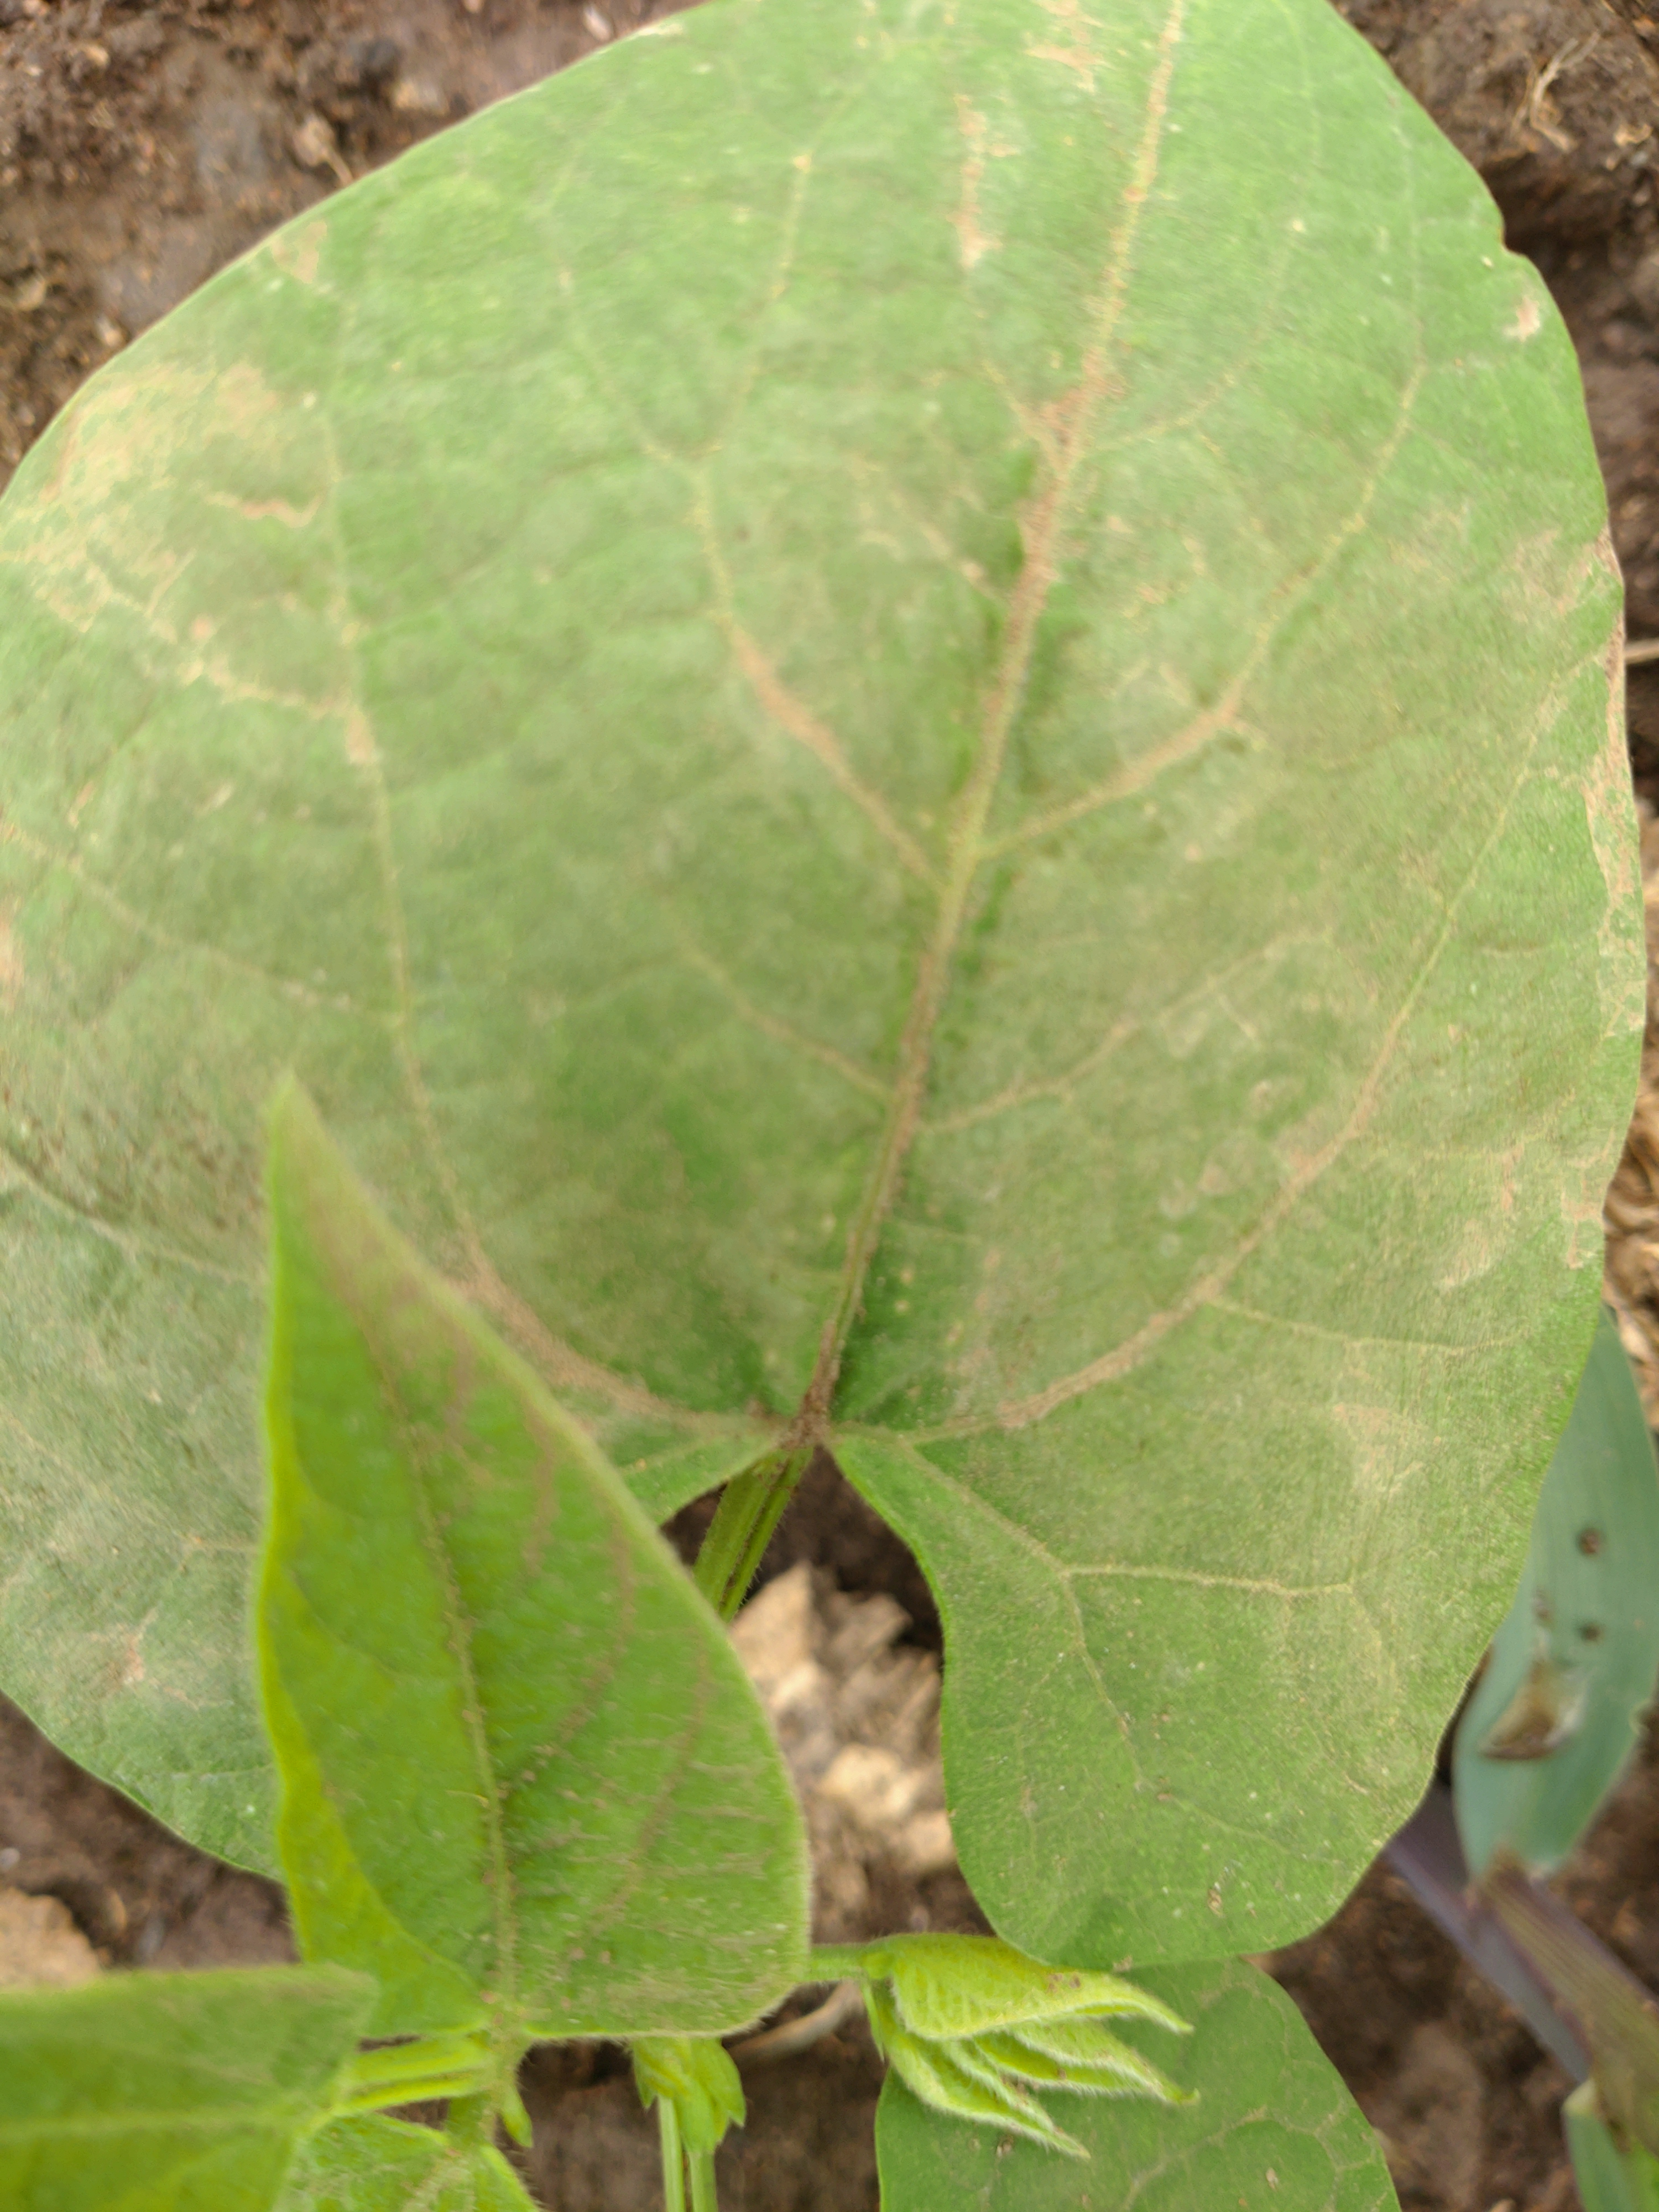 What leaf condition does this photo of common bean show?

healthy
